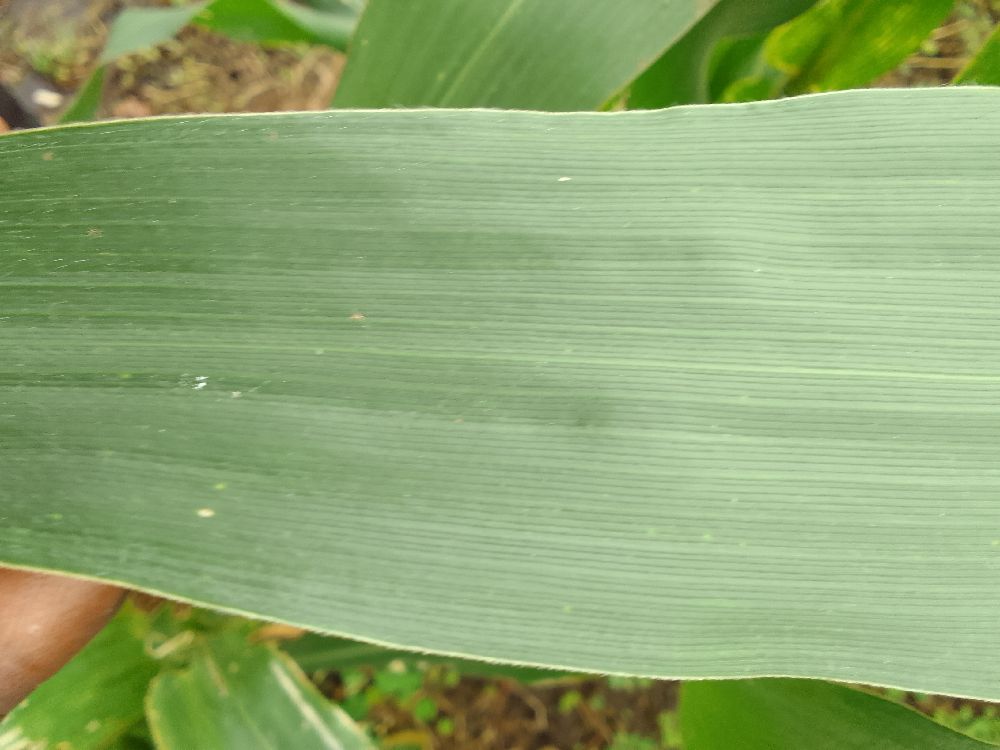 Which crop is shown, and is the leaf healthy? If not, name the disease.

maize, healthy
